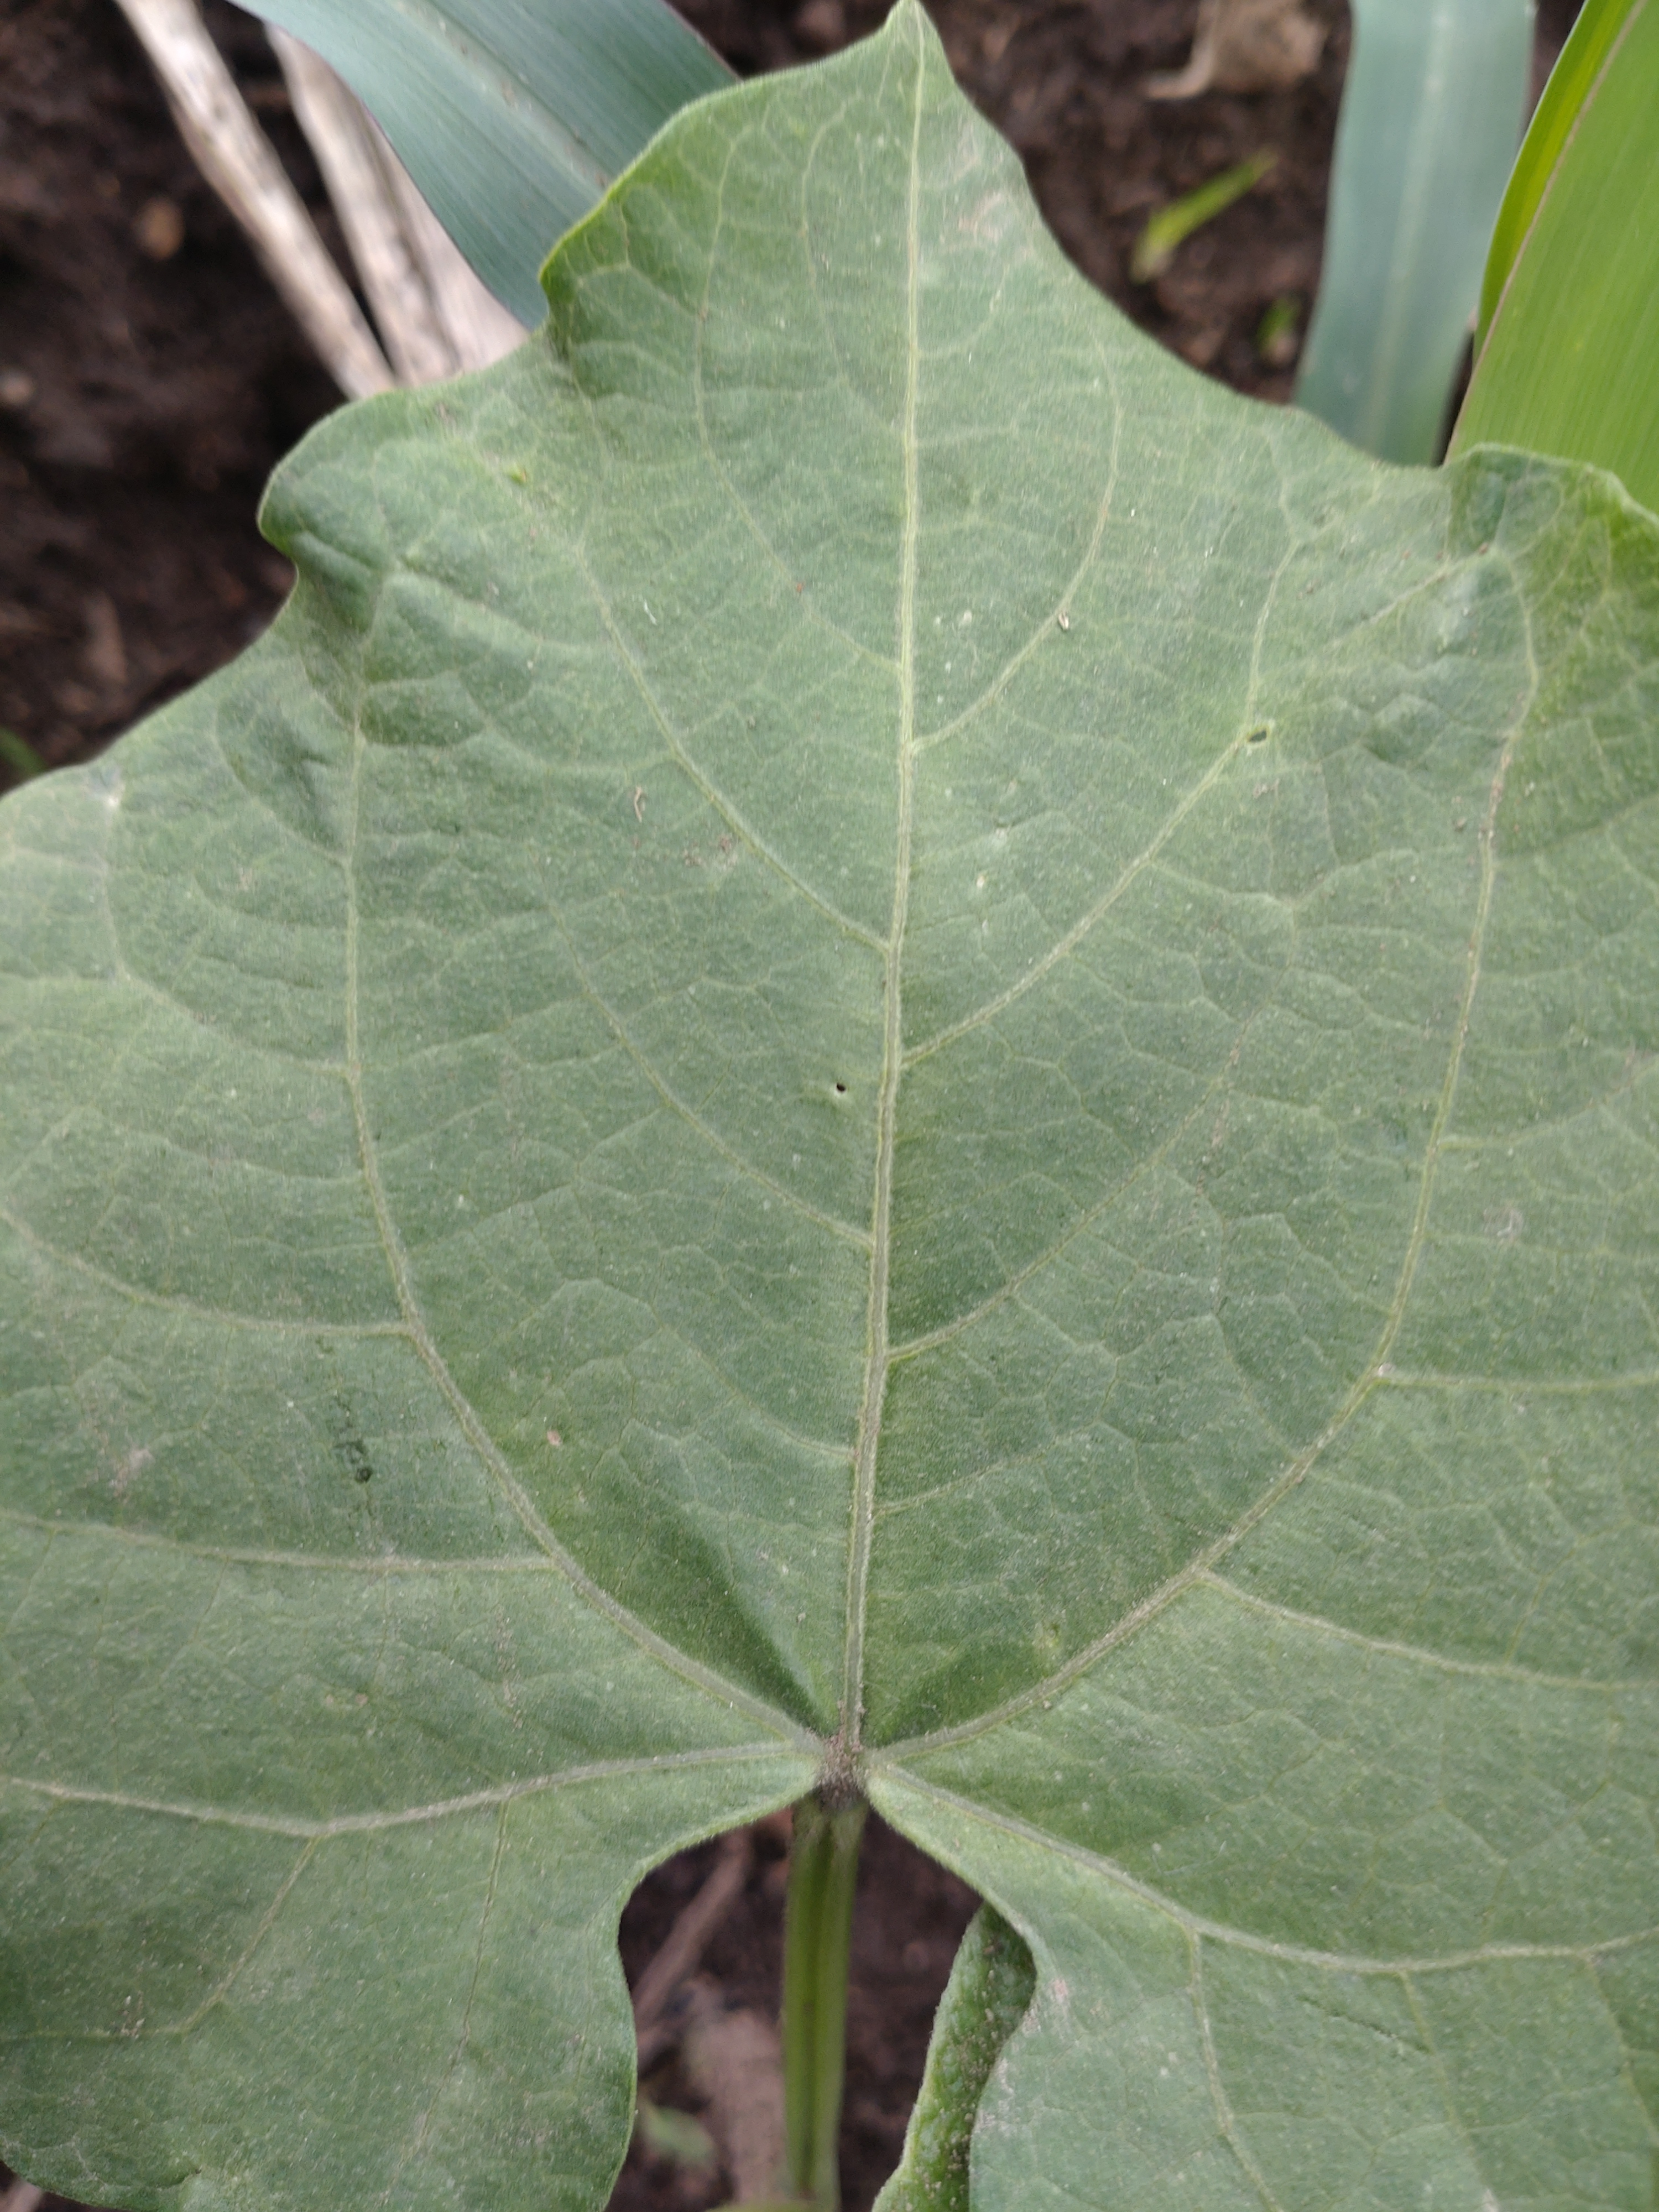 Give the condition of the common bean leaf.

healthy
